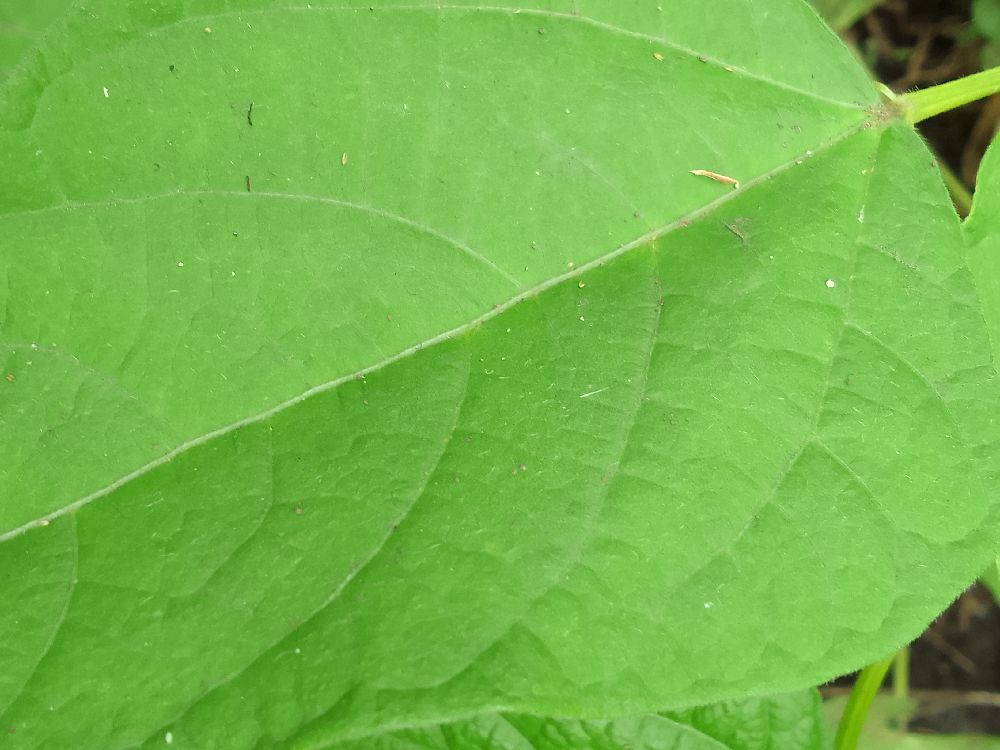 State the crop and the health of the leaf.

common bean, healthy
